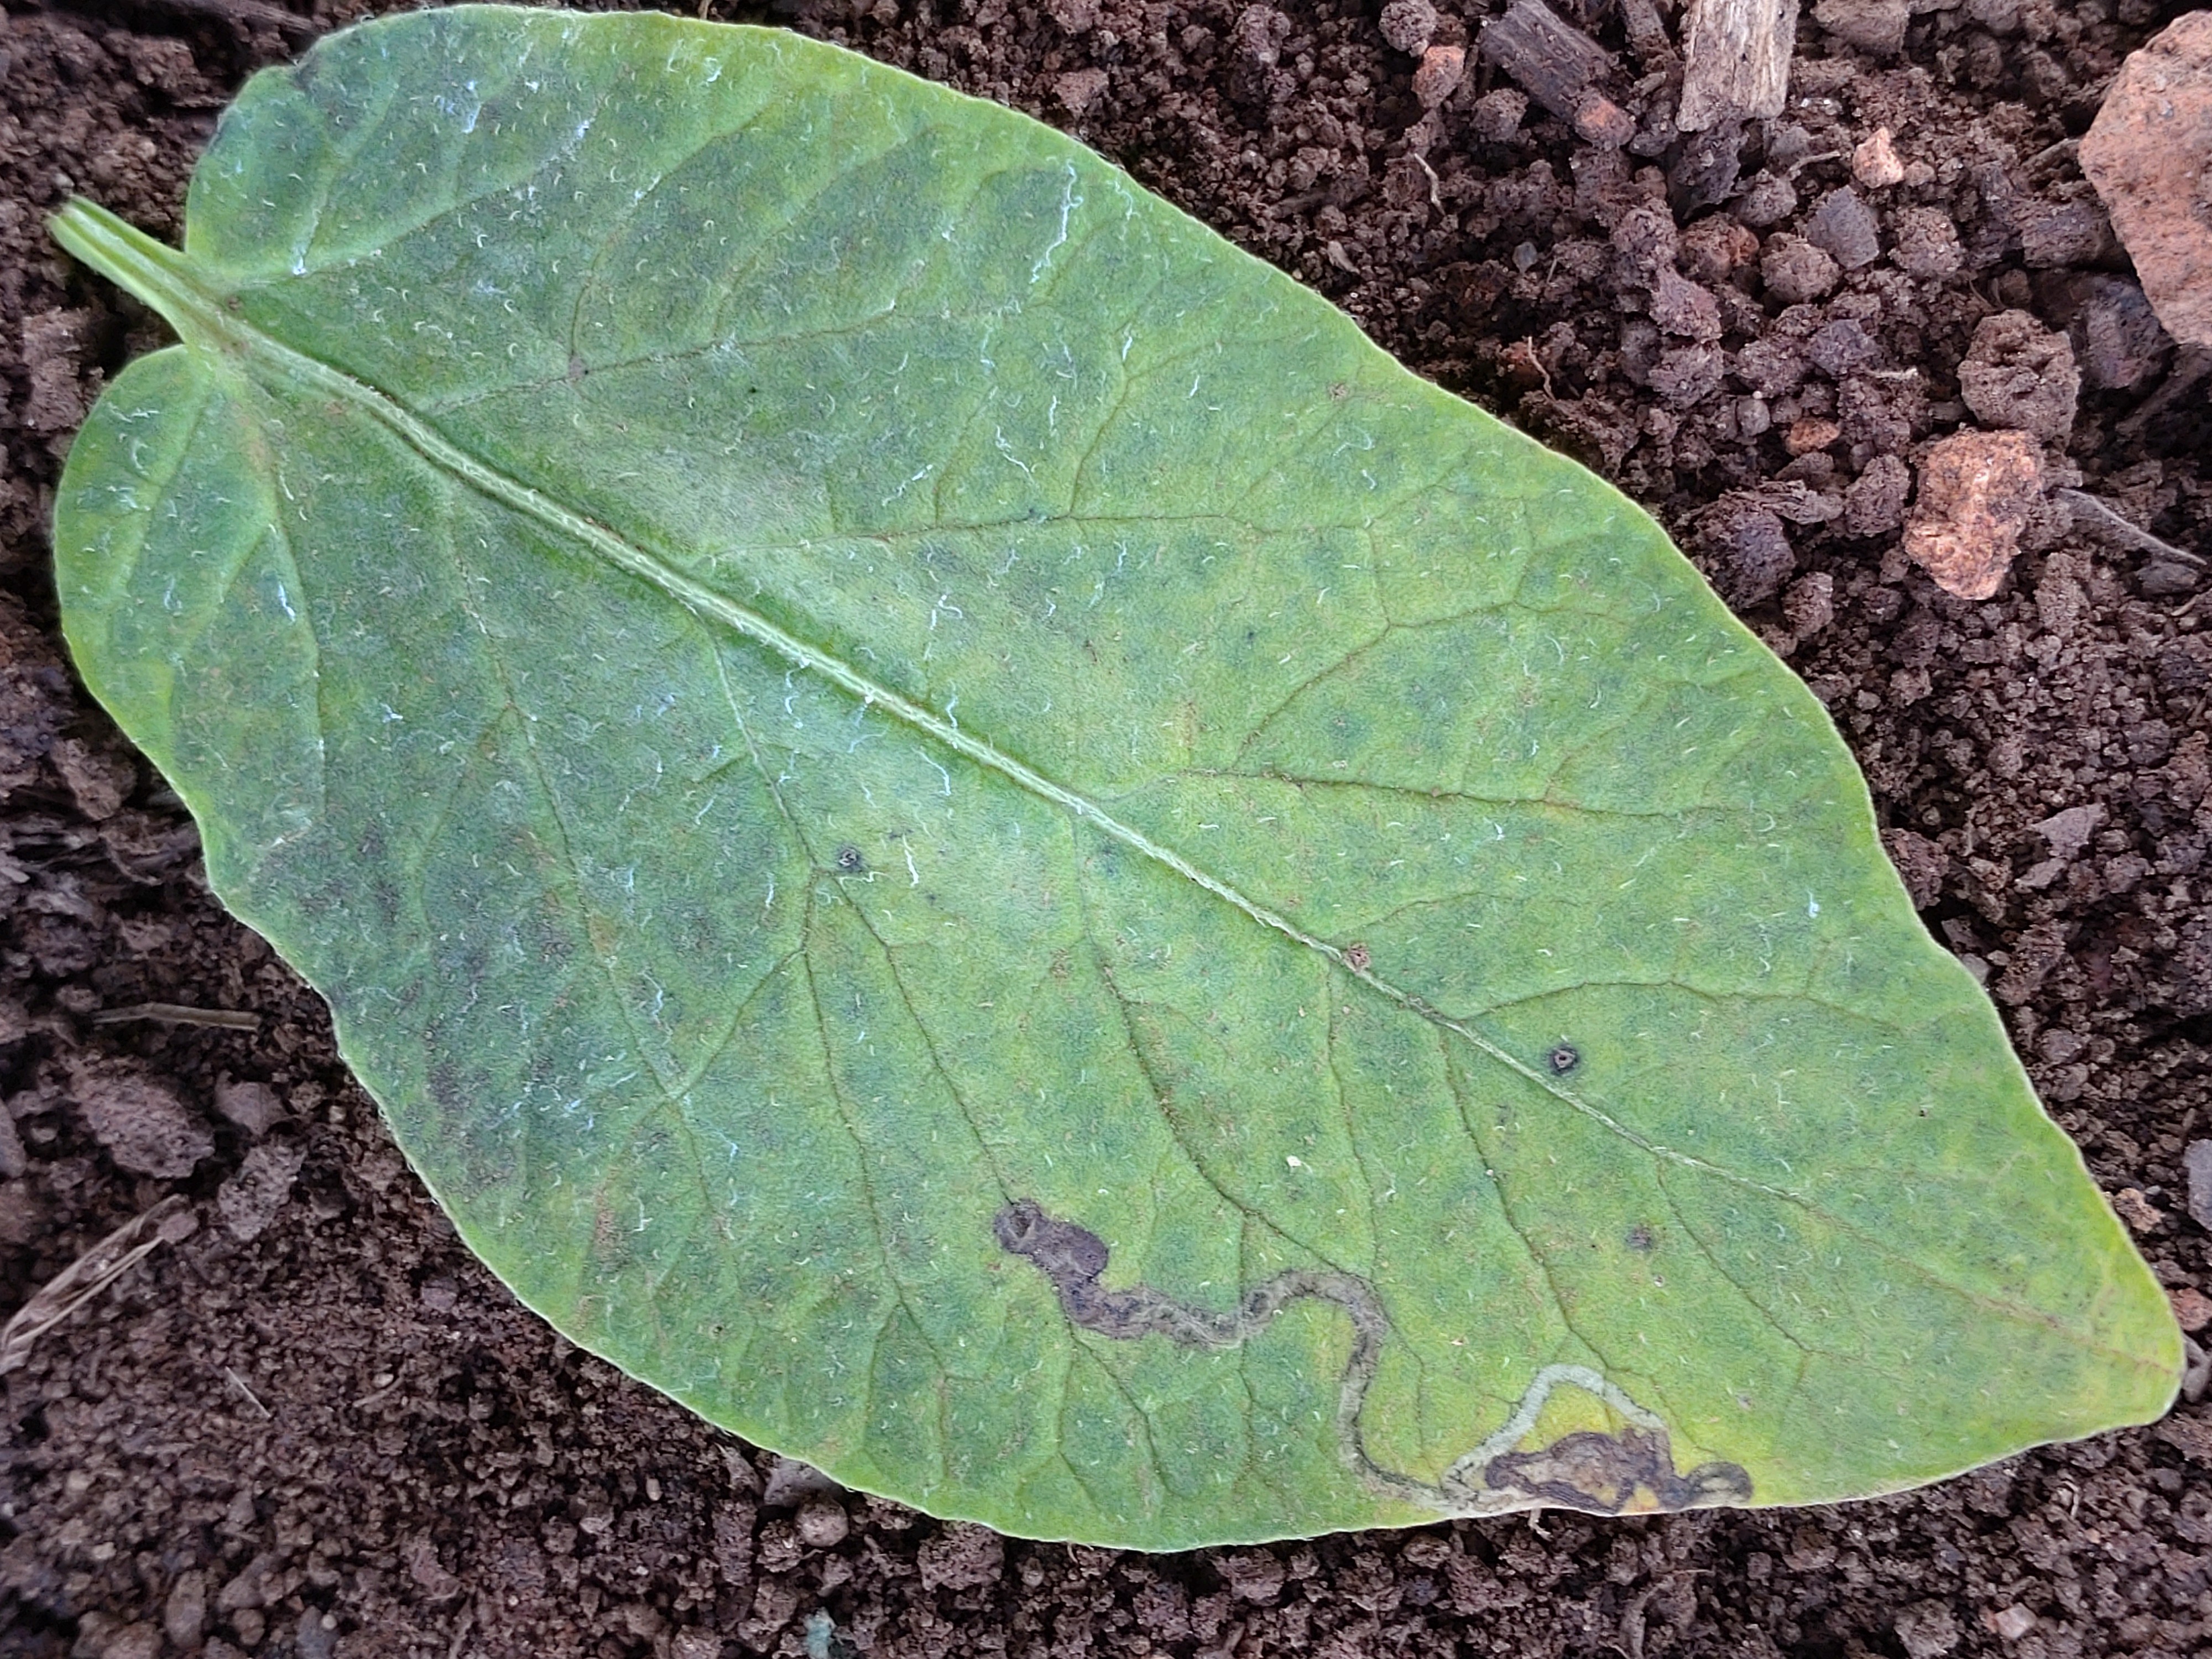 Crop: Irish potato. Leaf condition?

late blight
